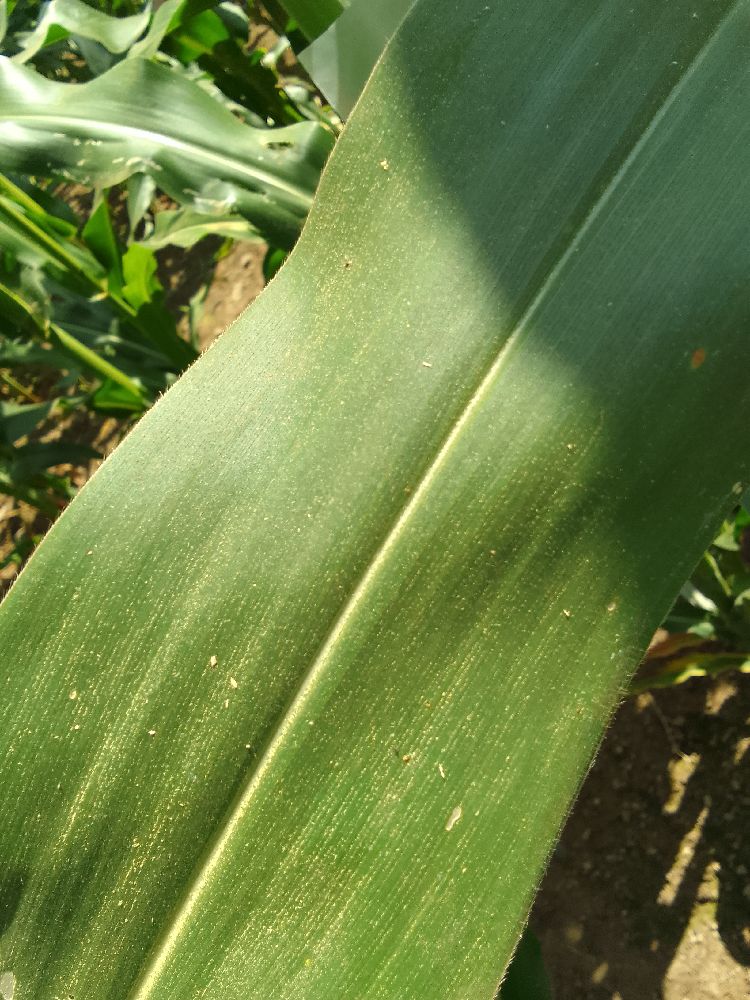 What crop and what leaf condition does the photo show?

maize, healthy
